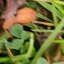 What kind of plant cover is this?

unstructured weed
